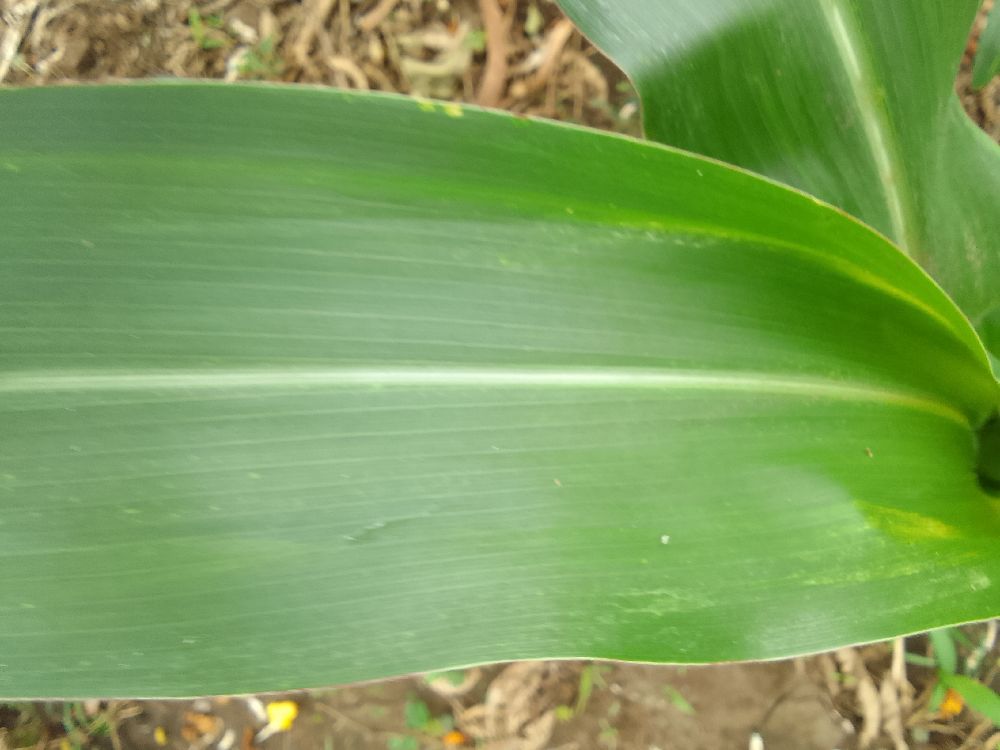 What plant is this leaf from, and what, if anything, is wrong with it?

maize, healthy
